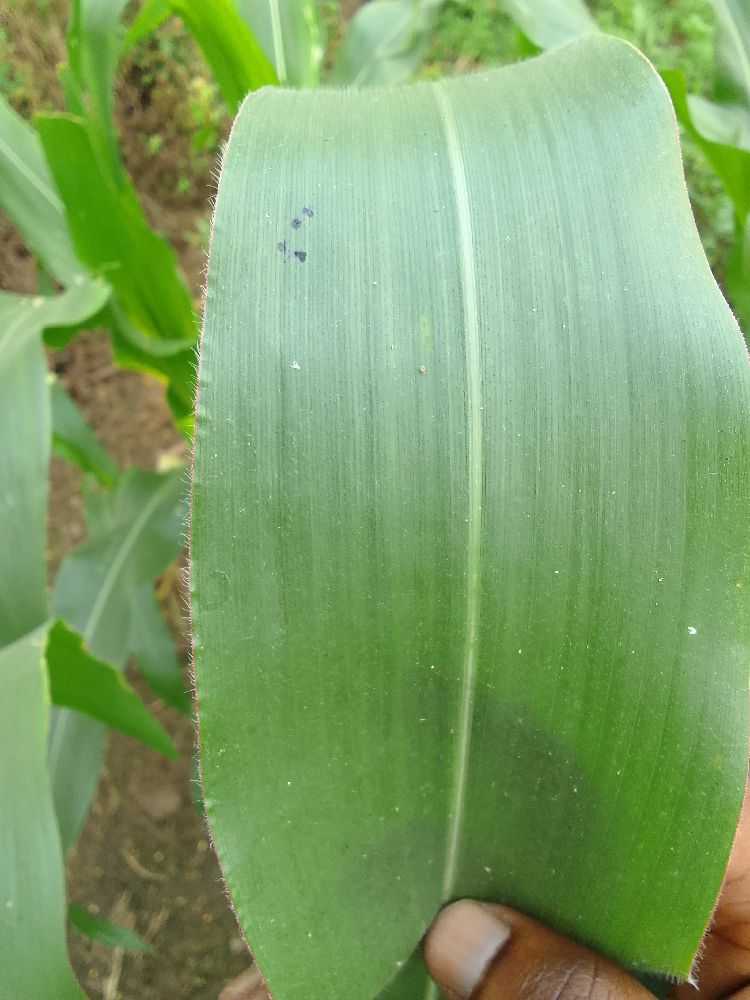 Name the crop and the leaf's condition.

maize, healthy
